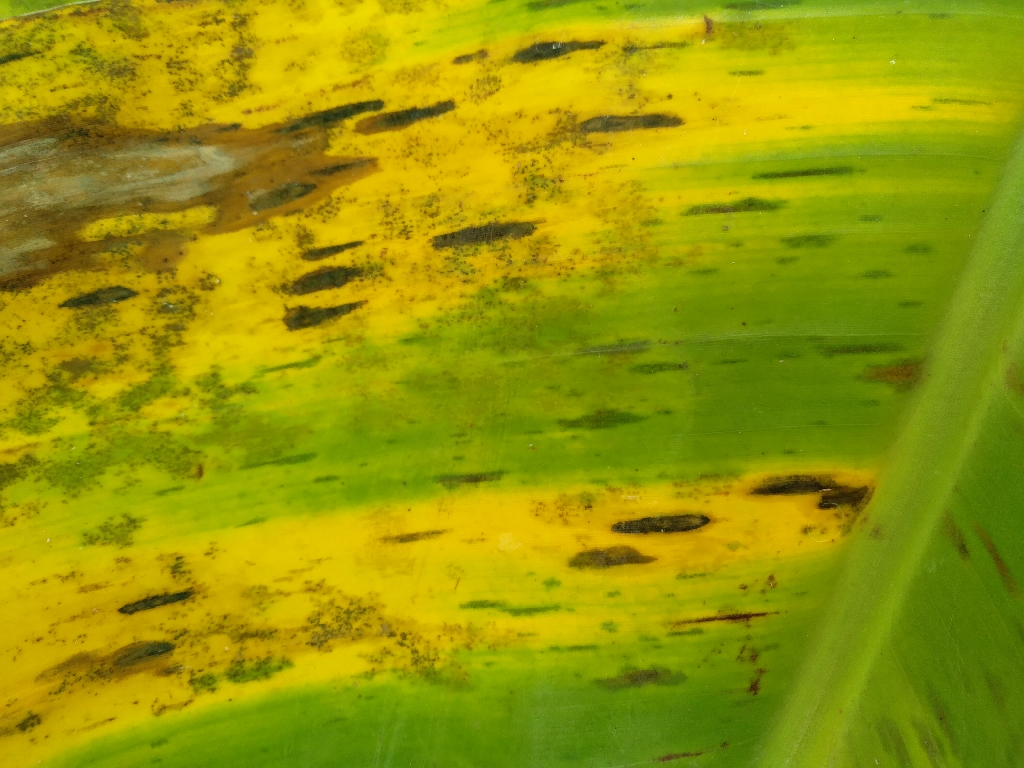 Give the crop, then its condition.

banana, black sigatoka
